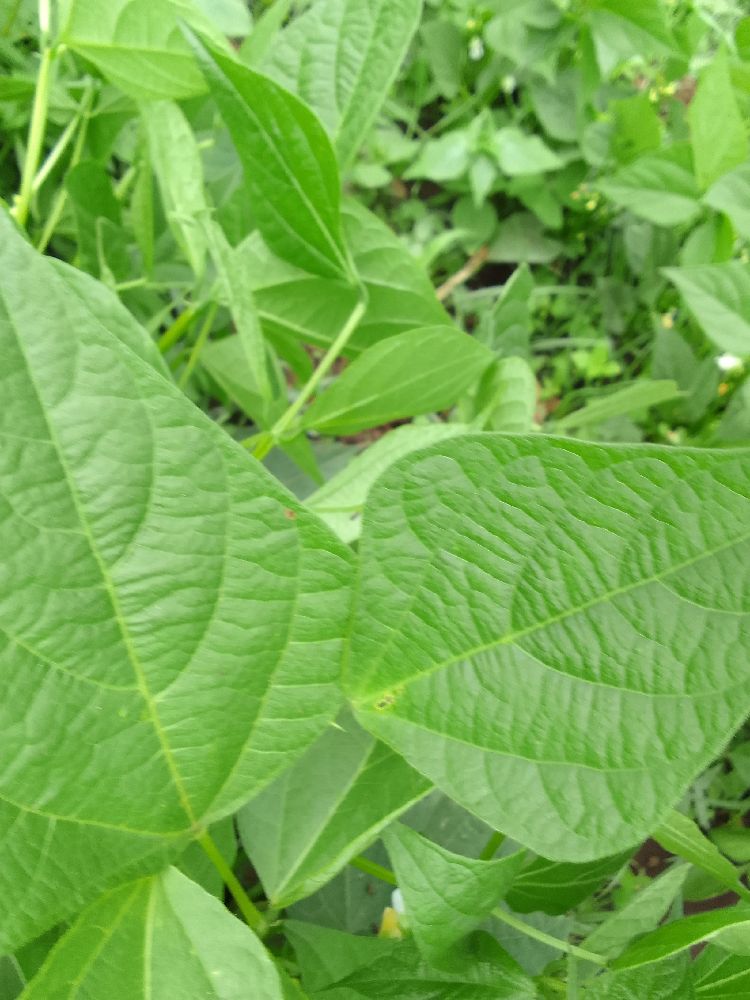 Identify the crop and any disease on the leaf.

common bean, healthy
